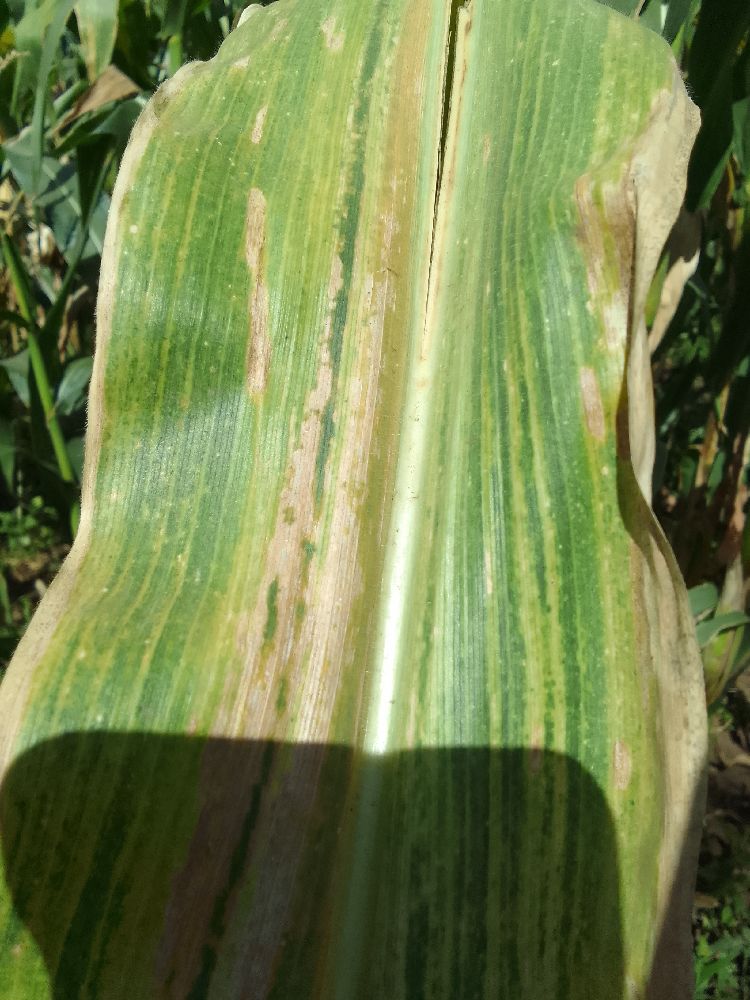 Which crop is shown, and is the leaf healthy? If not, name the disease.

maize, maize lethal necrosis
